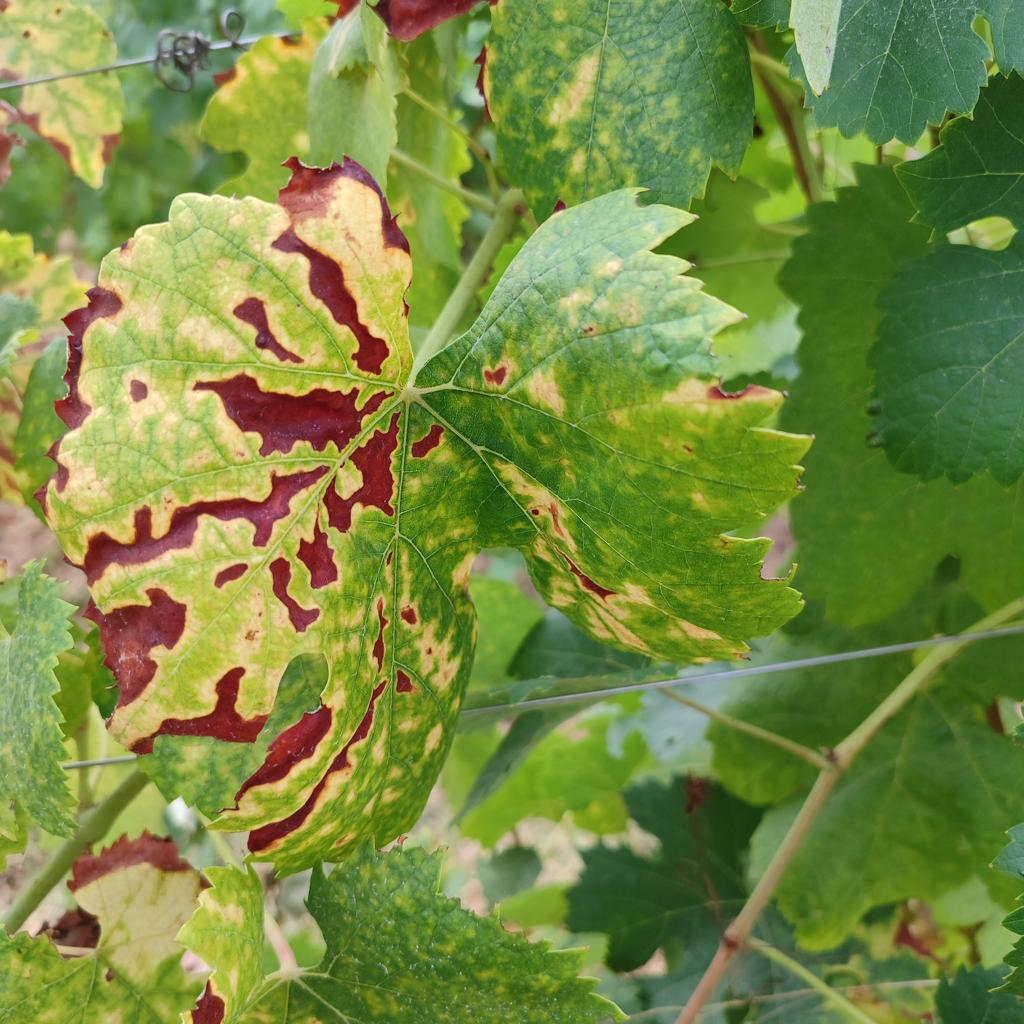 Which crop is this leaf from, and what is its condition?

grapevine, esca complex
